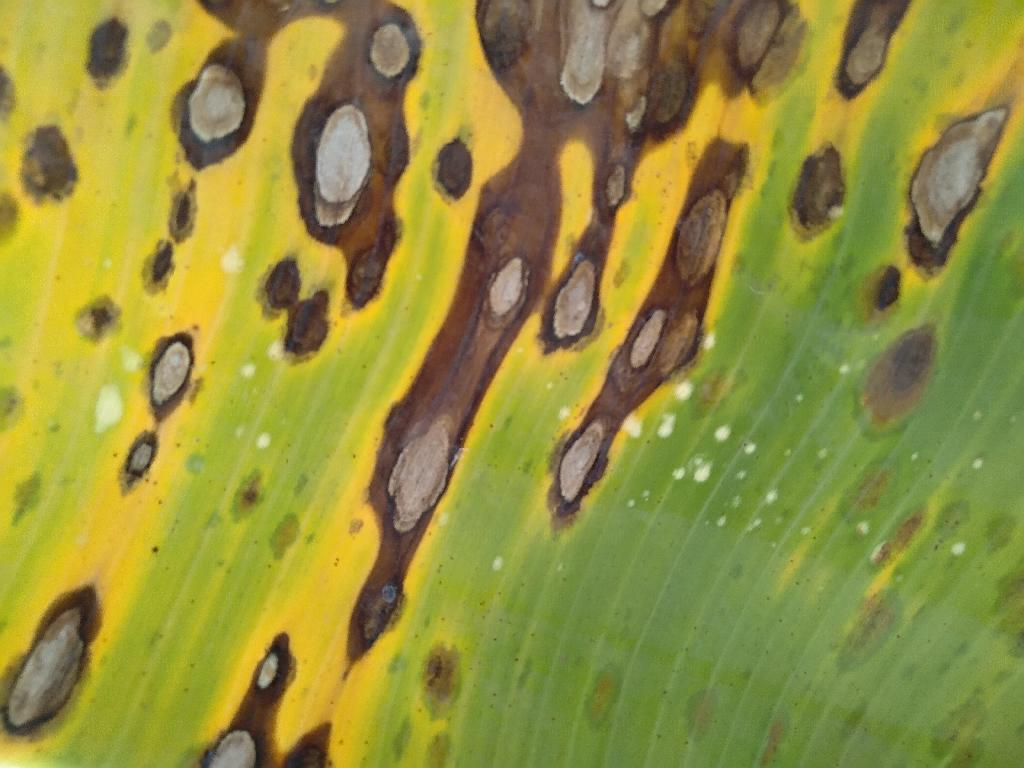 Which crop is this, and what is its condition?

banana, black sigatoka
